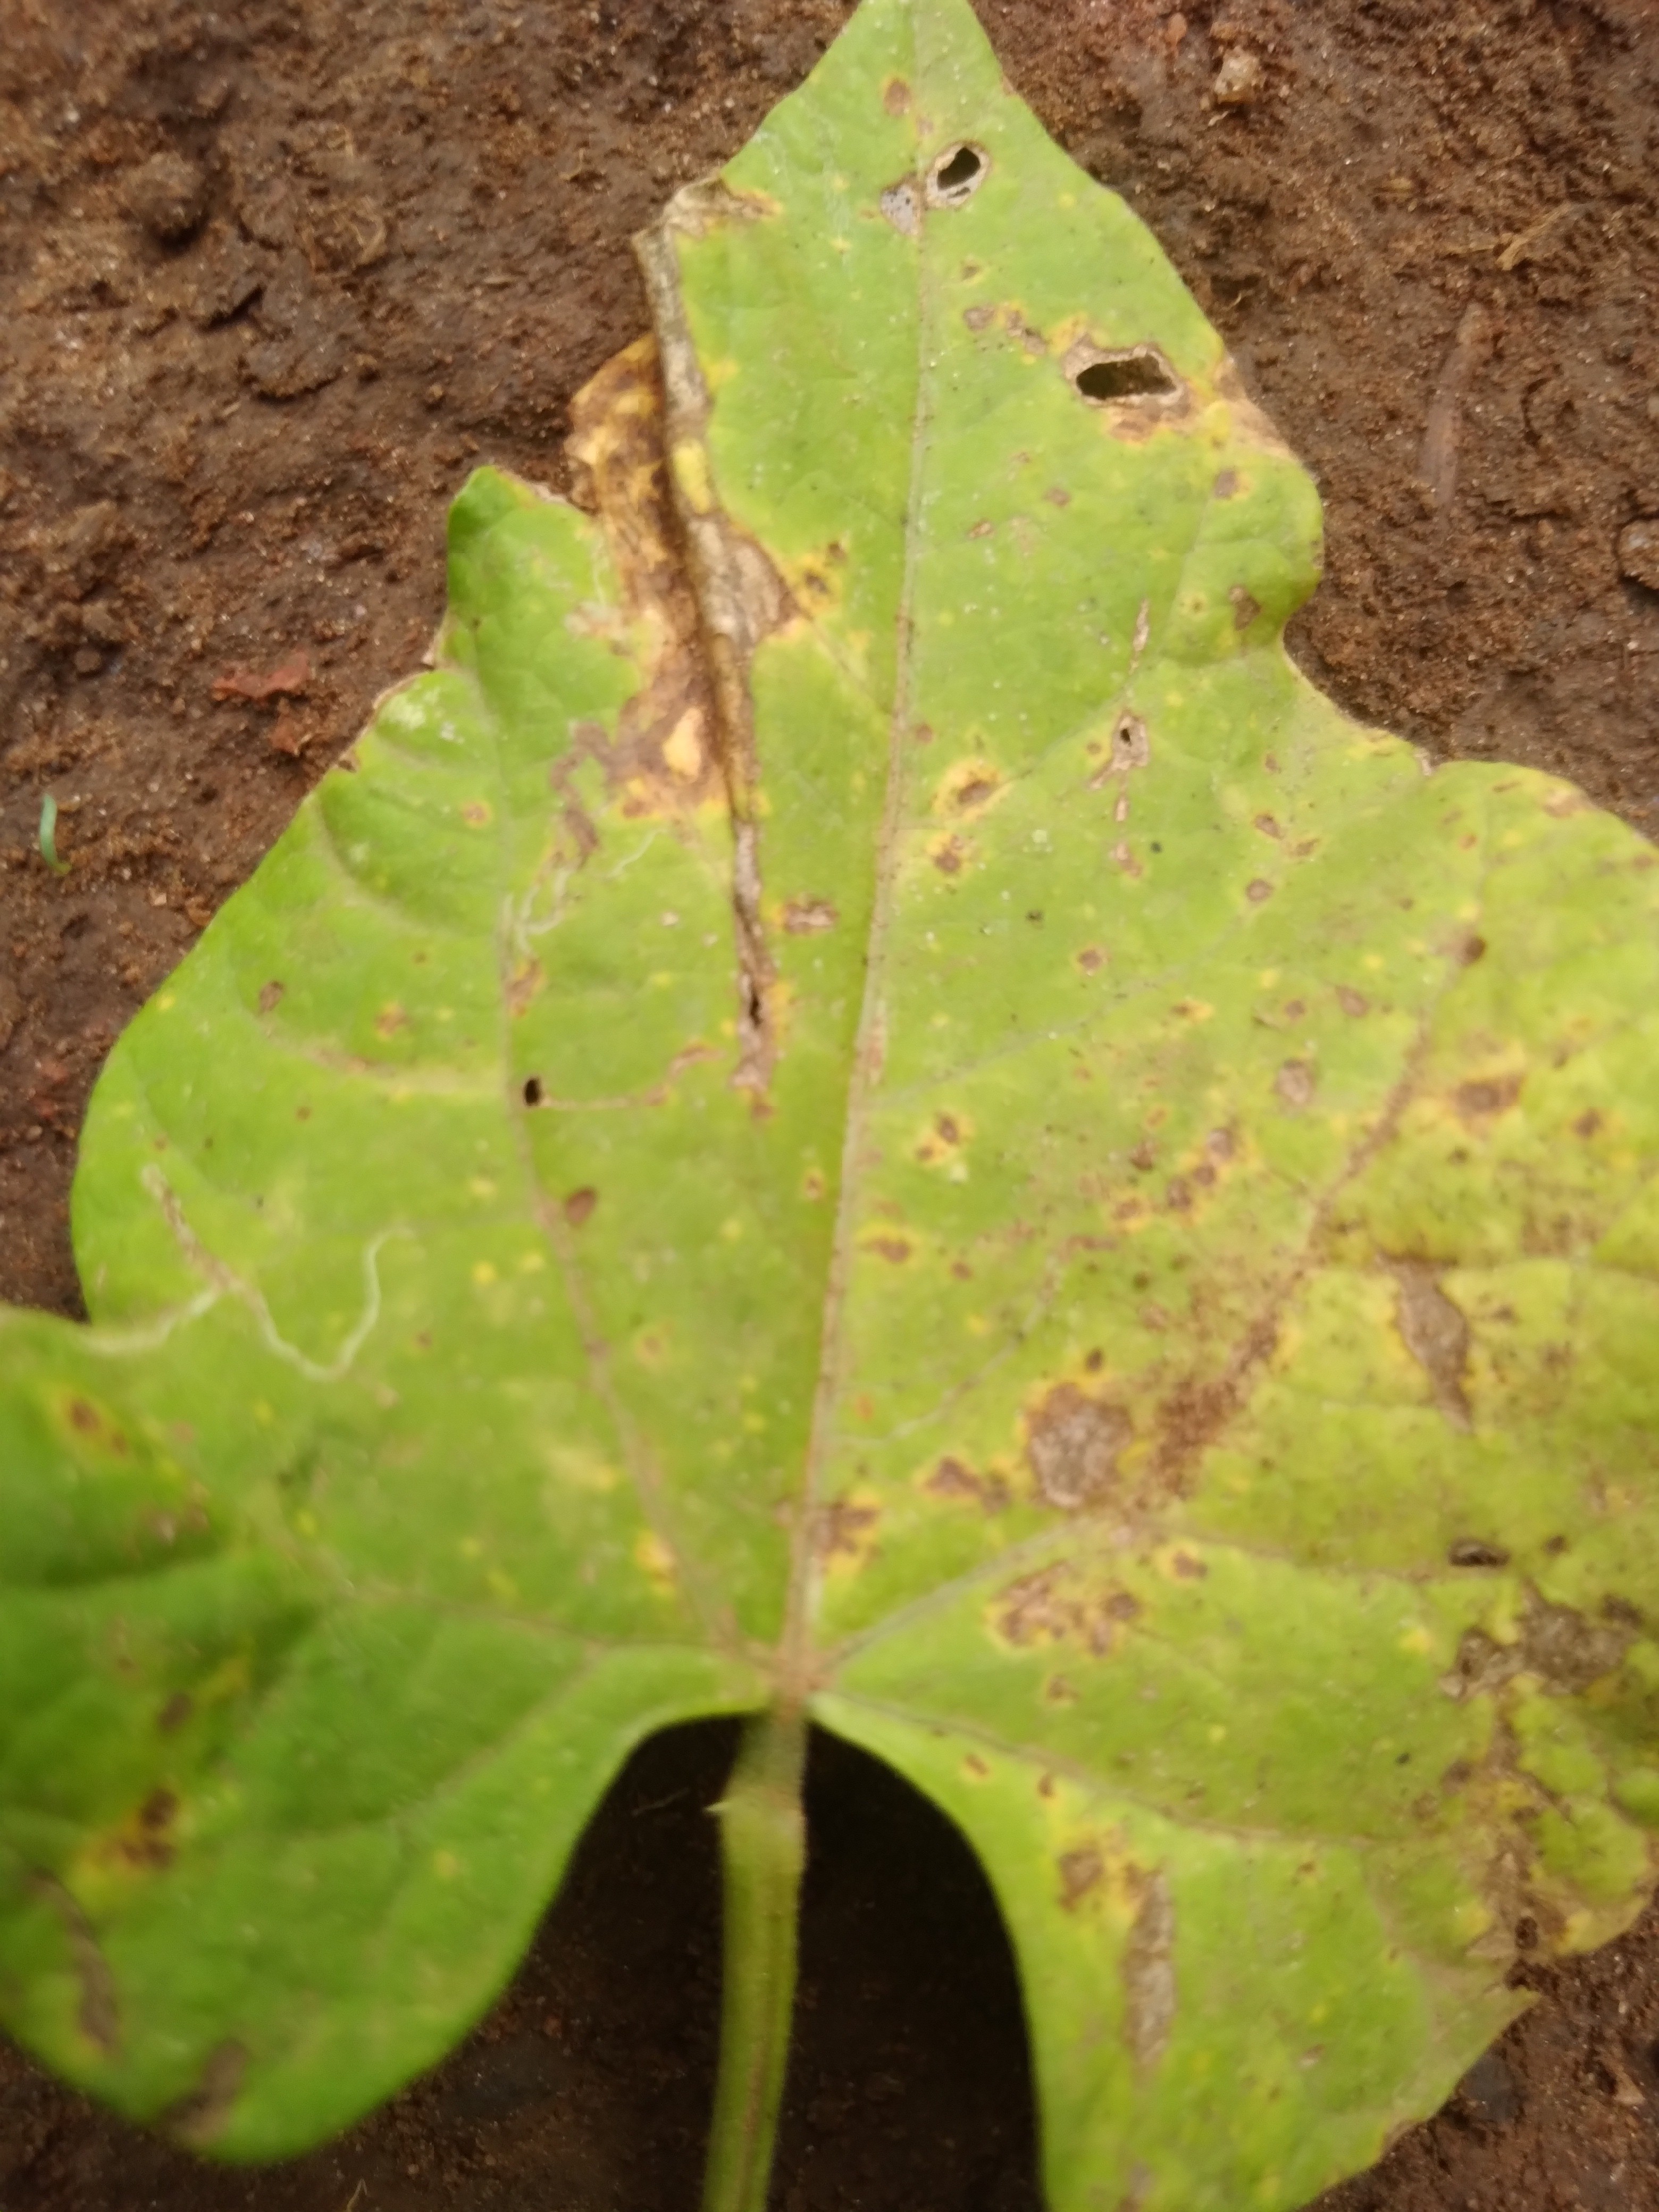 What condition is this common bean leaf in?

rust
